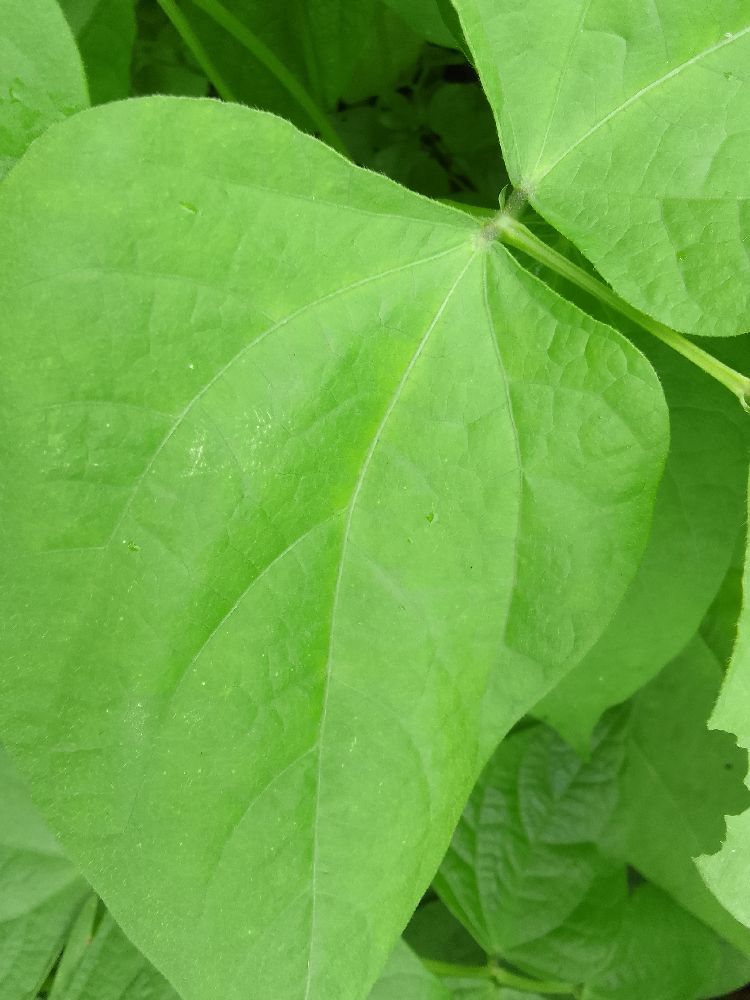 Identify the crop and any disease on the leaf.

maize, healthy
